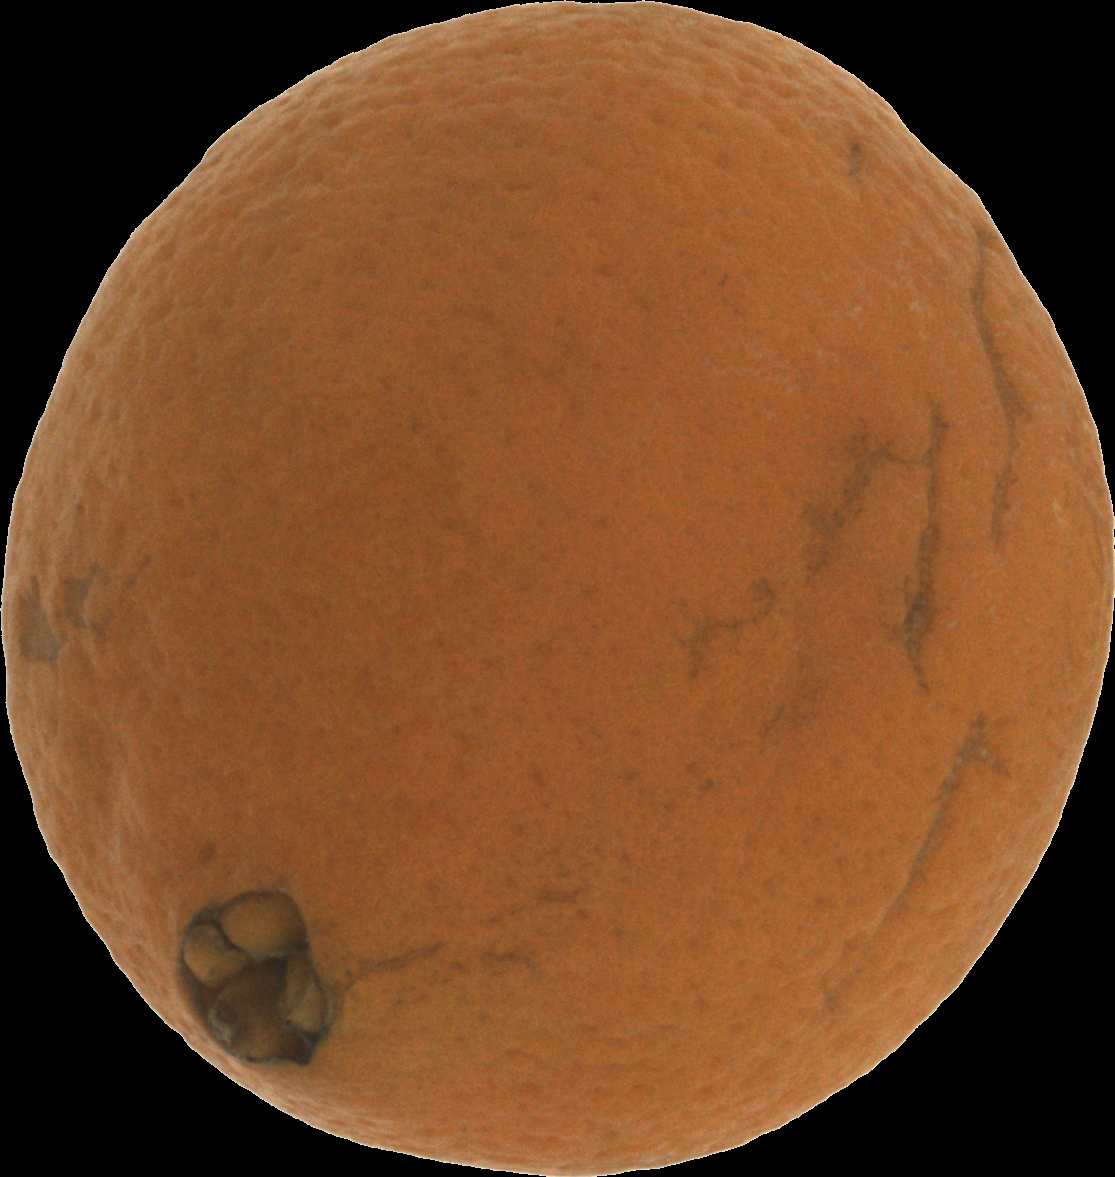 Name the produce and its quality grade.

orange, bad
